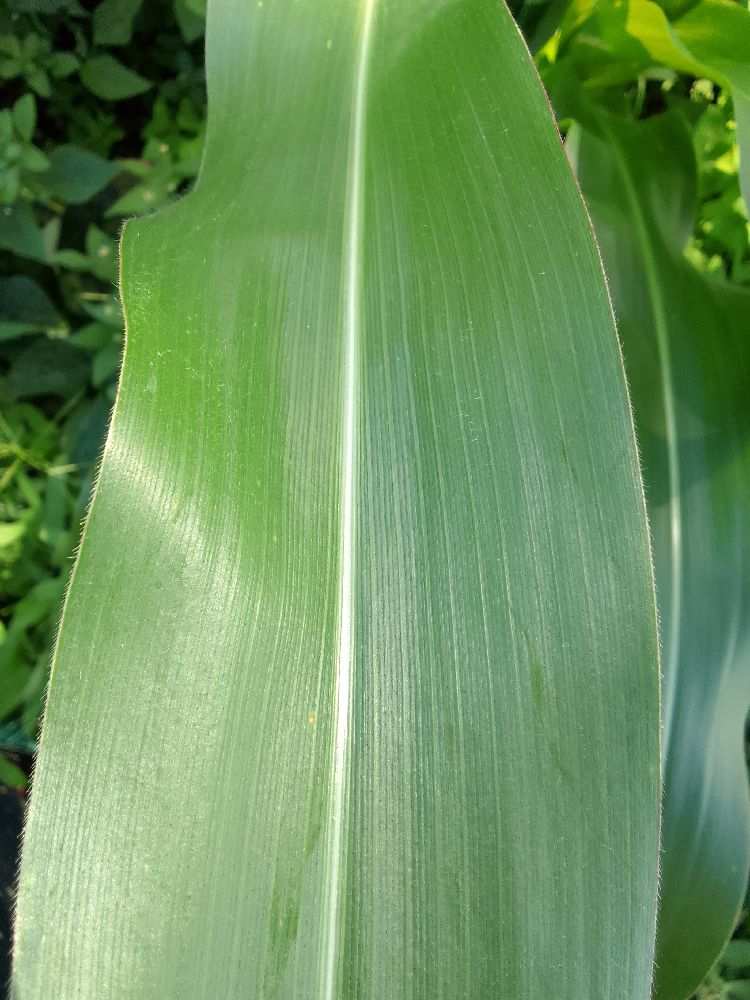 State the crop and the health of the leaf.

maize, healthy
